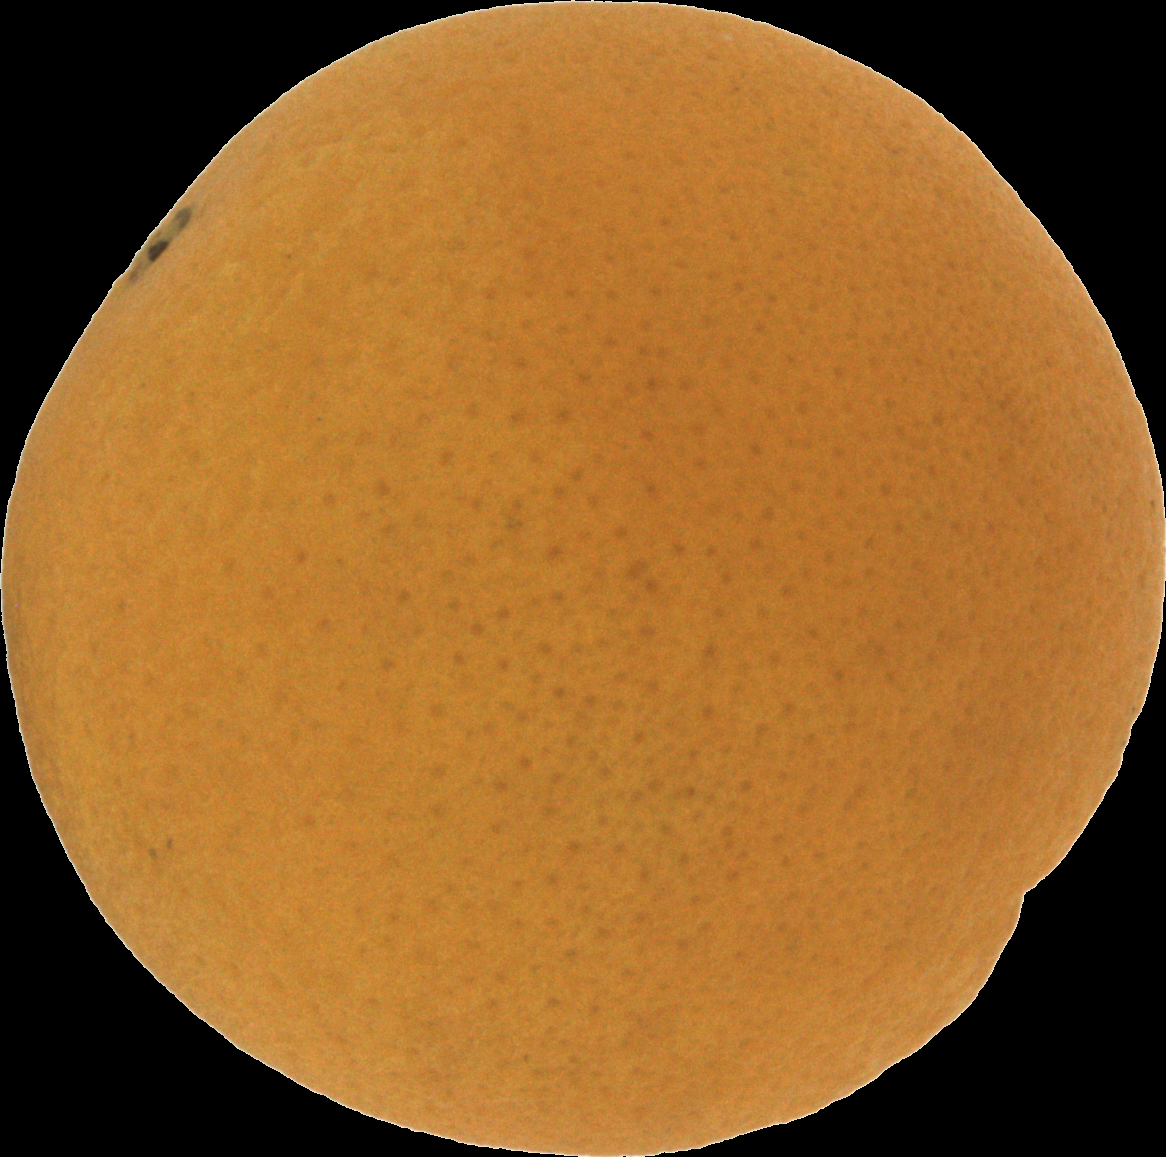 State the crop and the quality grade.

orange, good
